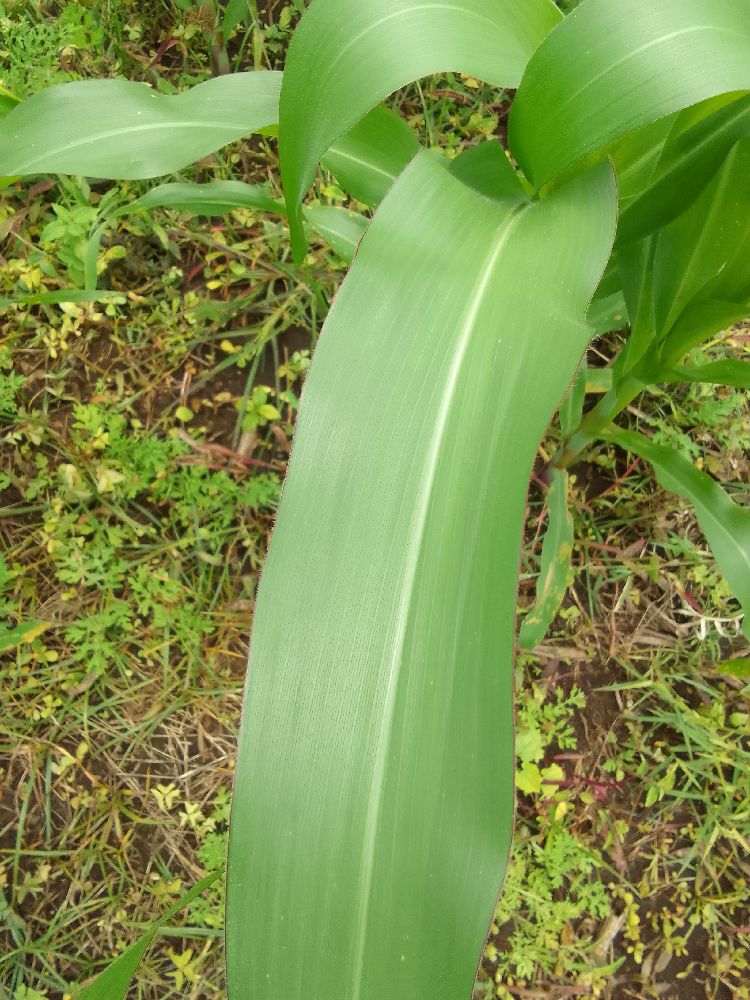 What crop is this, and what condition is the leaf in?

maize, healthy
